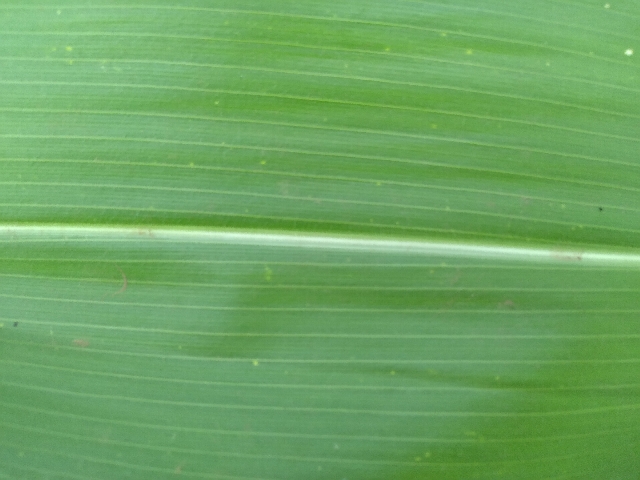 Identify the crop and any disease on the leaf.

maize, healthy
